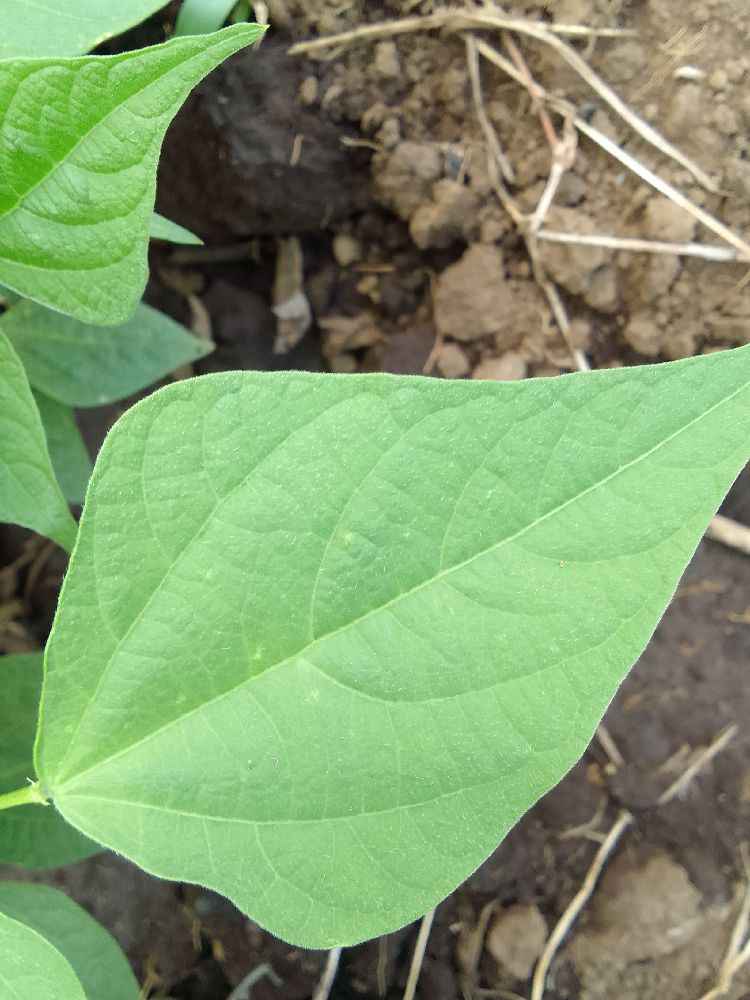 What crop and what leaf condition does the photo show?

common bean, healthy
